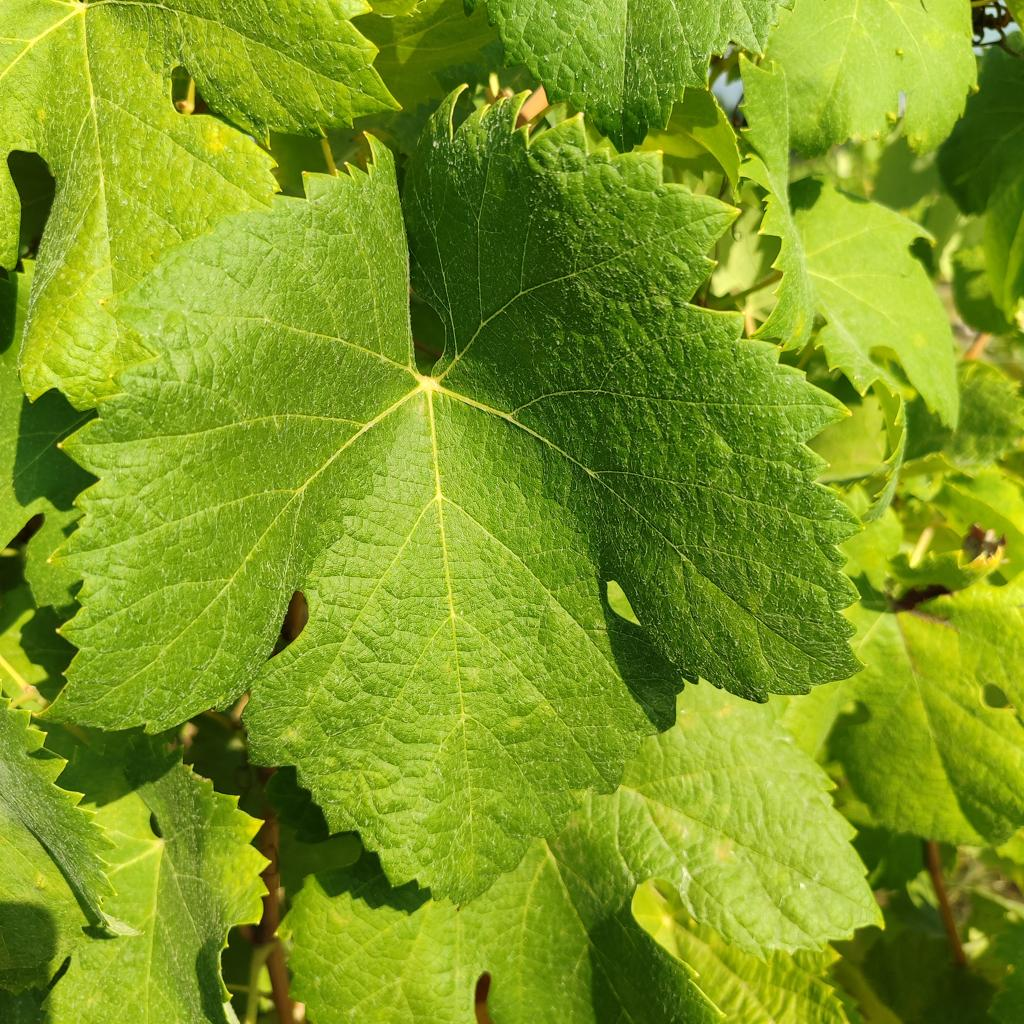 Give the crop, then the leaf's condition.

grapevine, healthy
